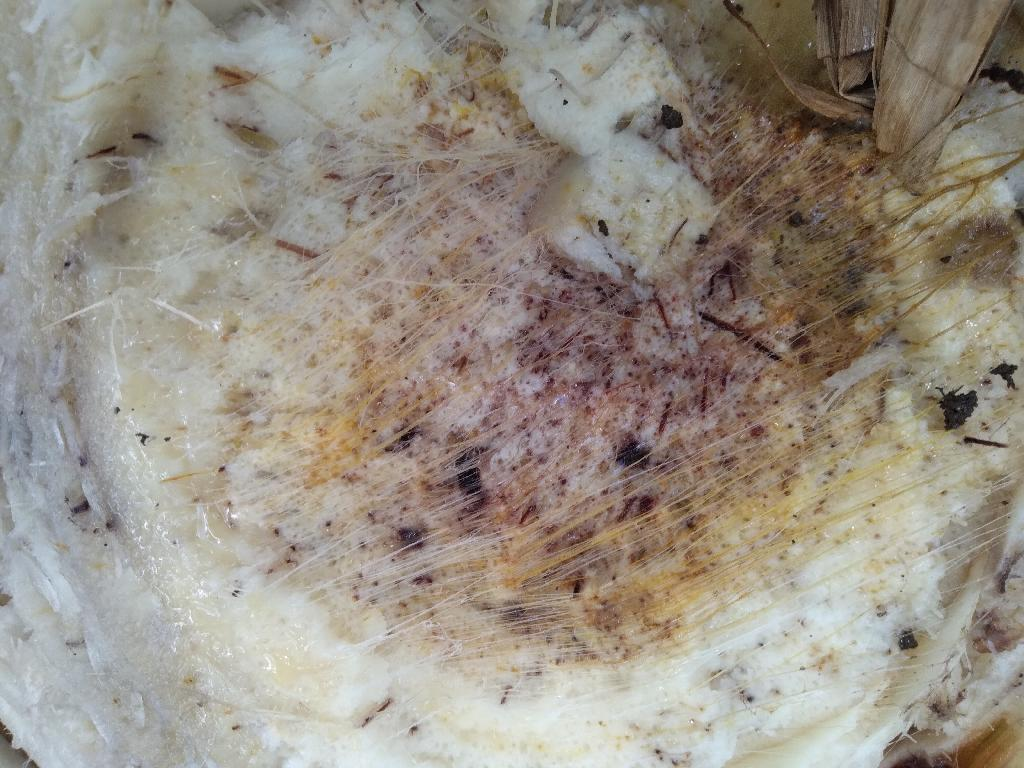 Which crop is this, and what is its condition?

banana, fusarium wilt race 1
